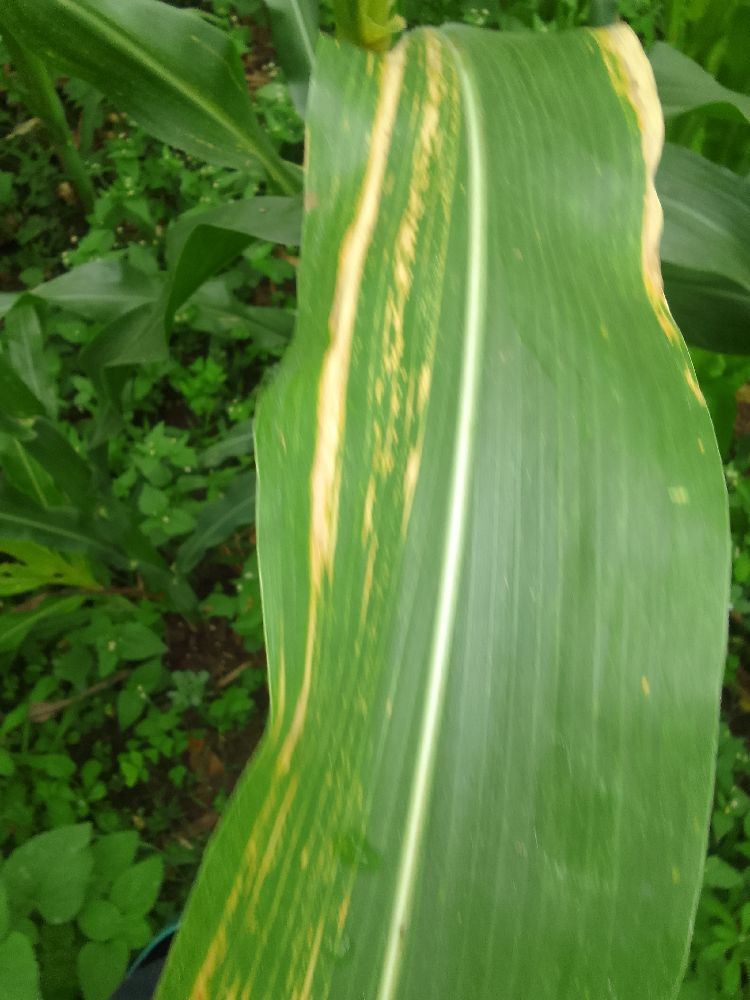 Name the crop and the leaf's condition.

maize, maize lethal necrosis
